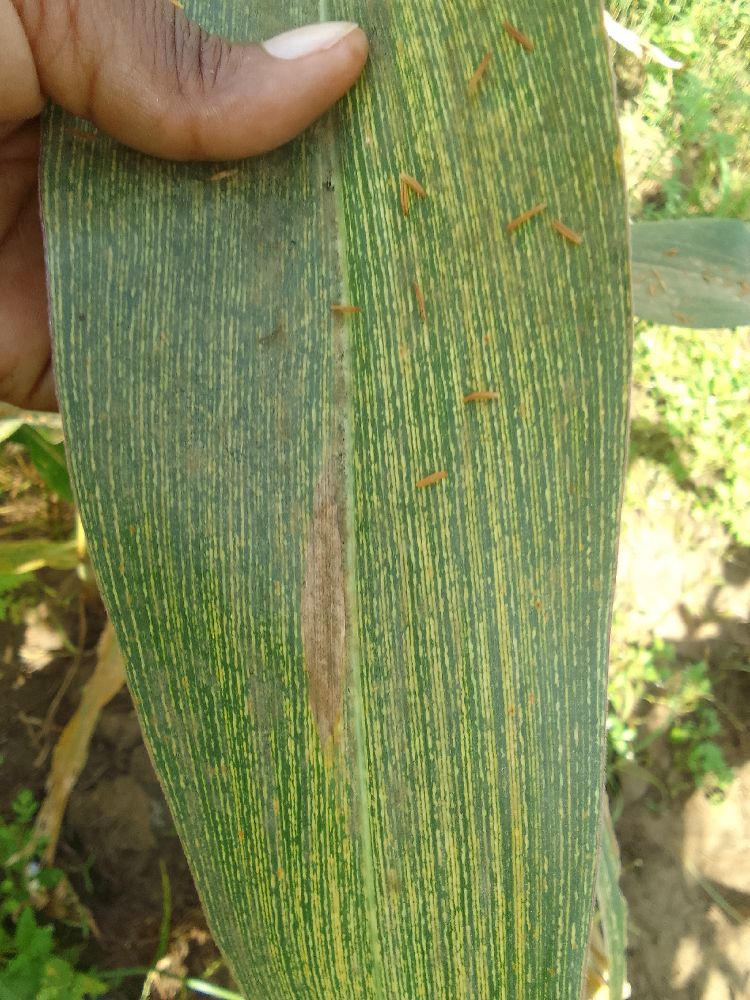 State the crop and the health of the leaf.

maize, maize streak virus
